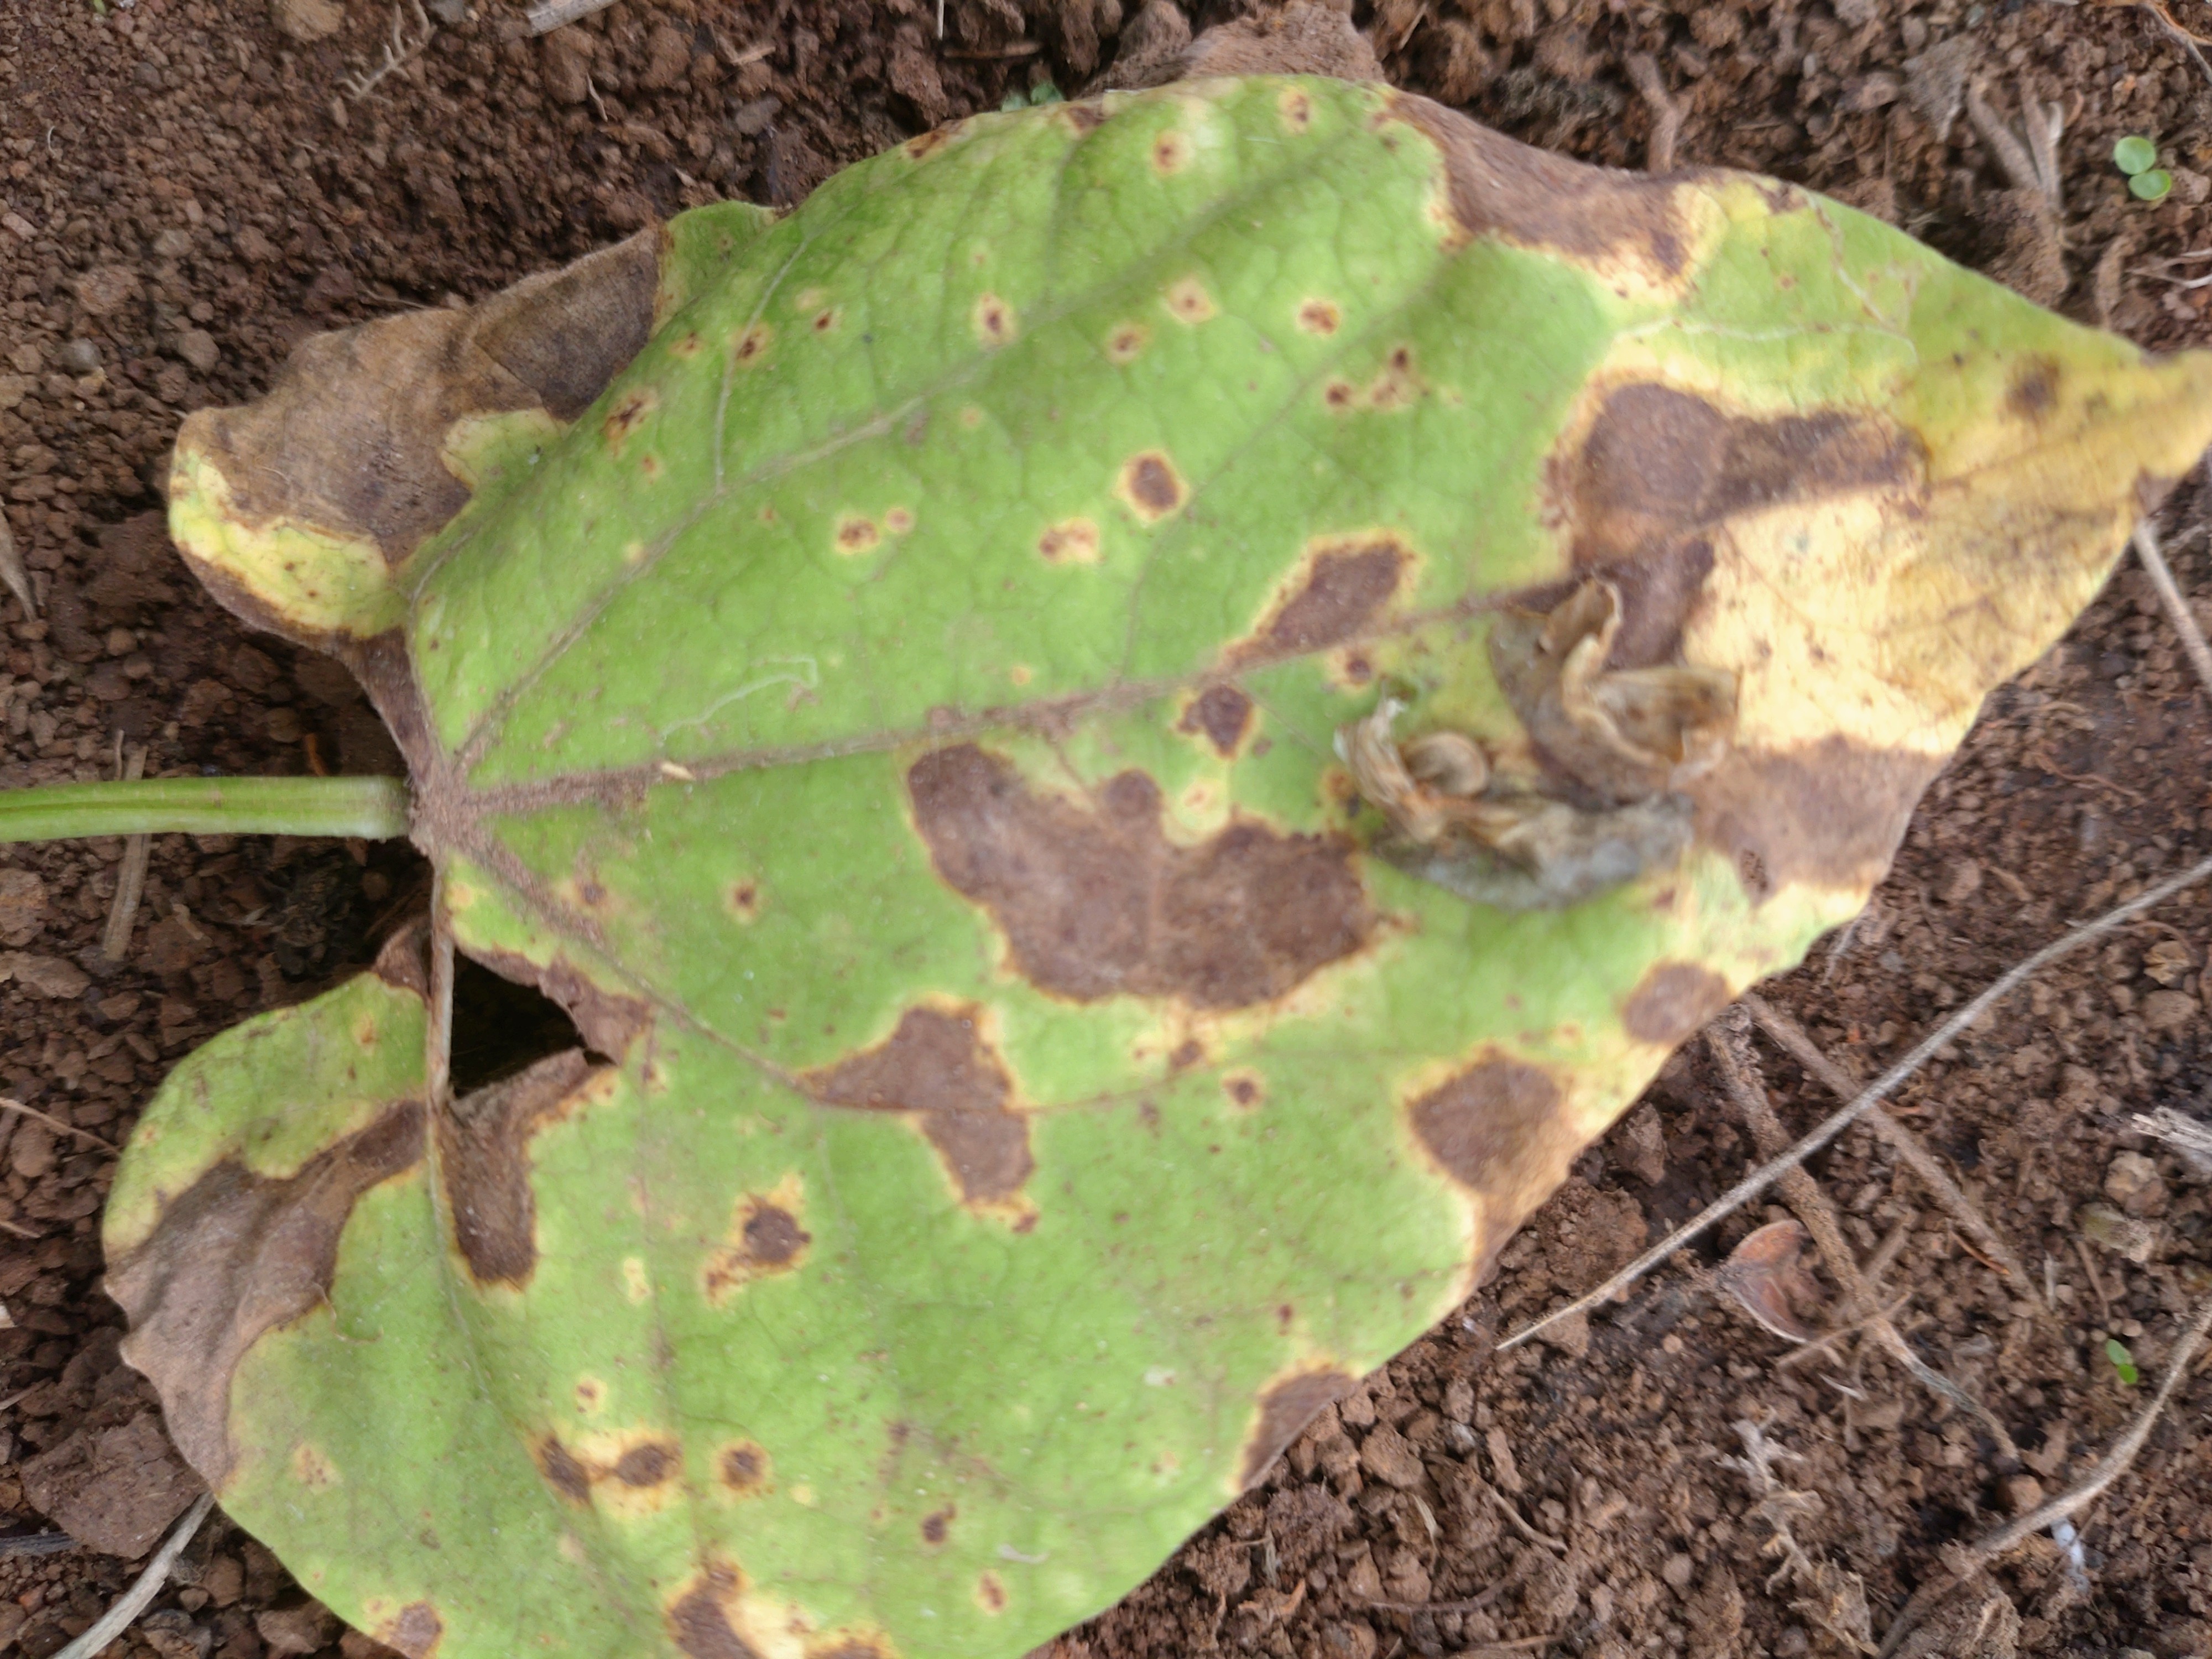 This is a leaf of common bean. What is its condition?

rust
